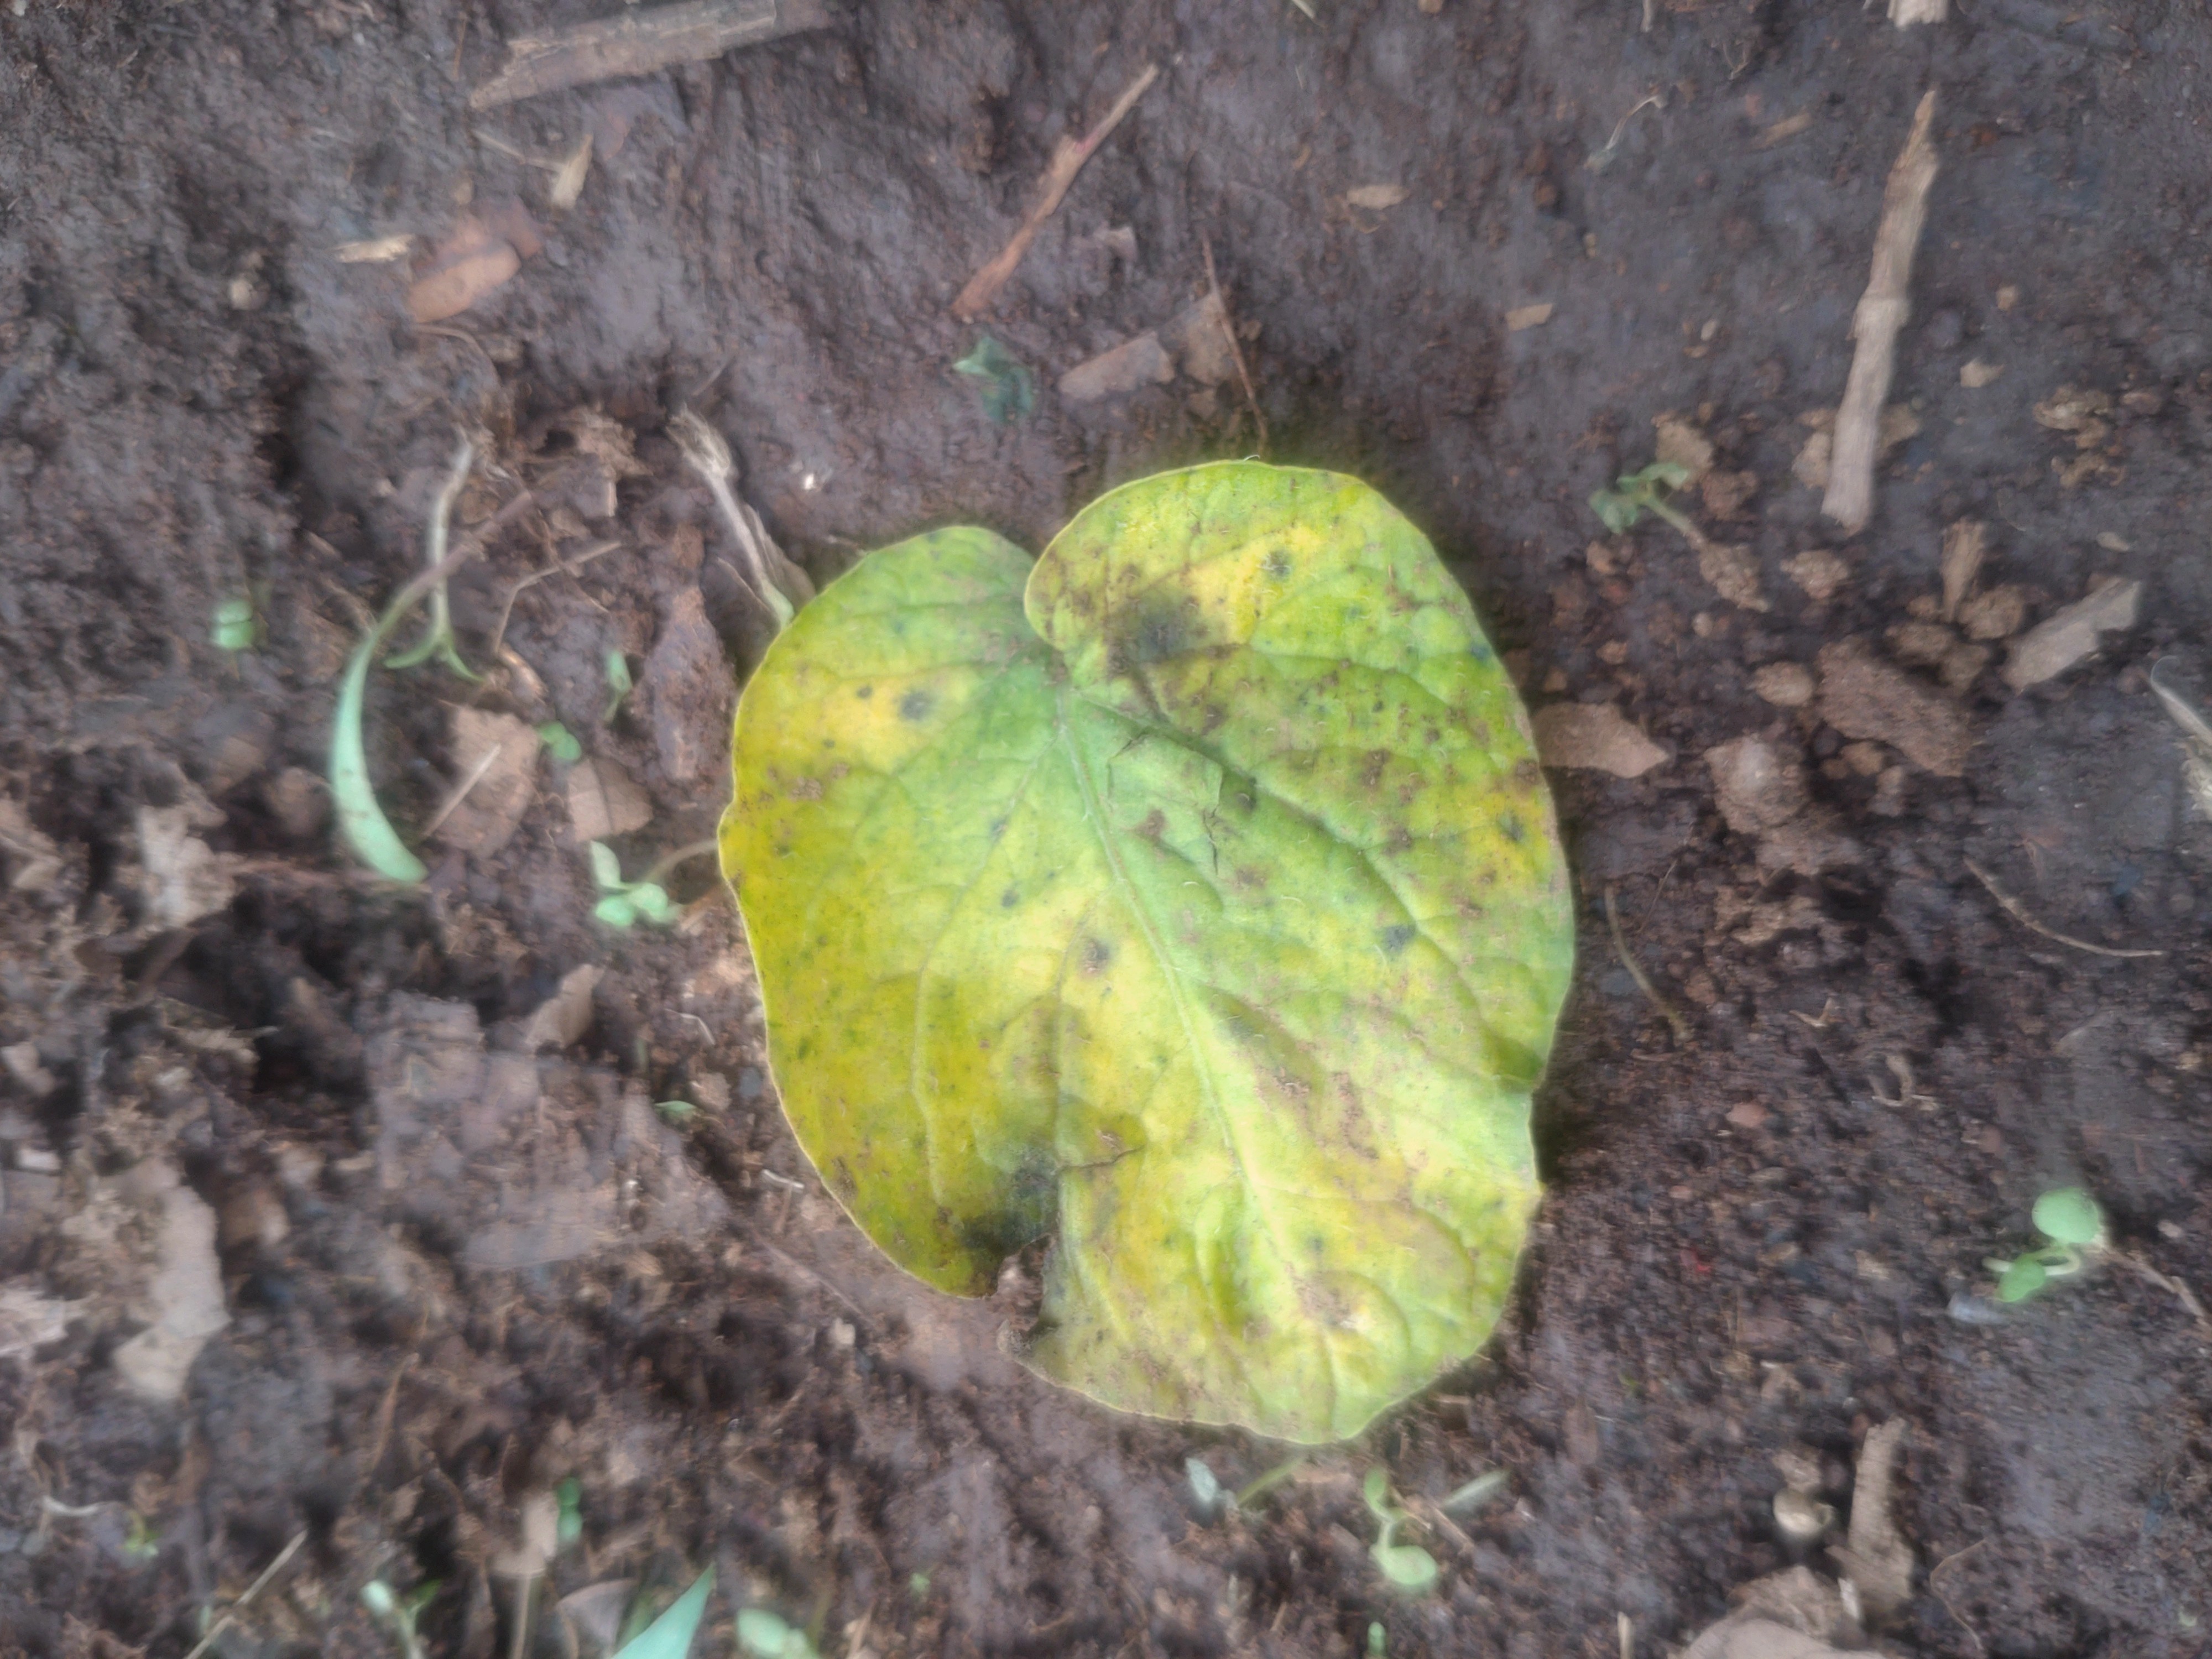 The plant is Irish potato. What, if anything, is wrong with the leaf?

late blight
